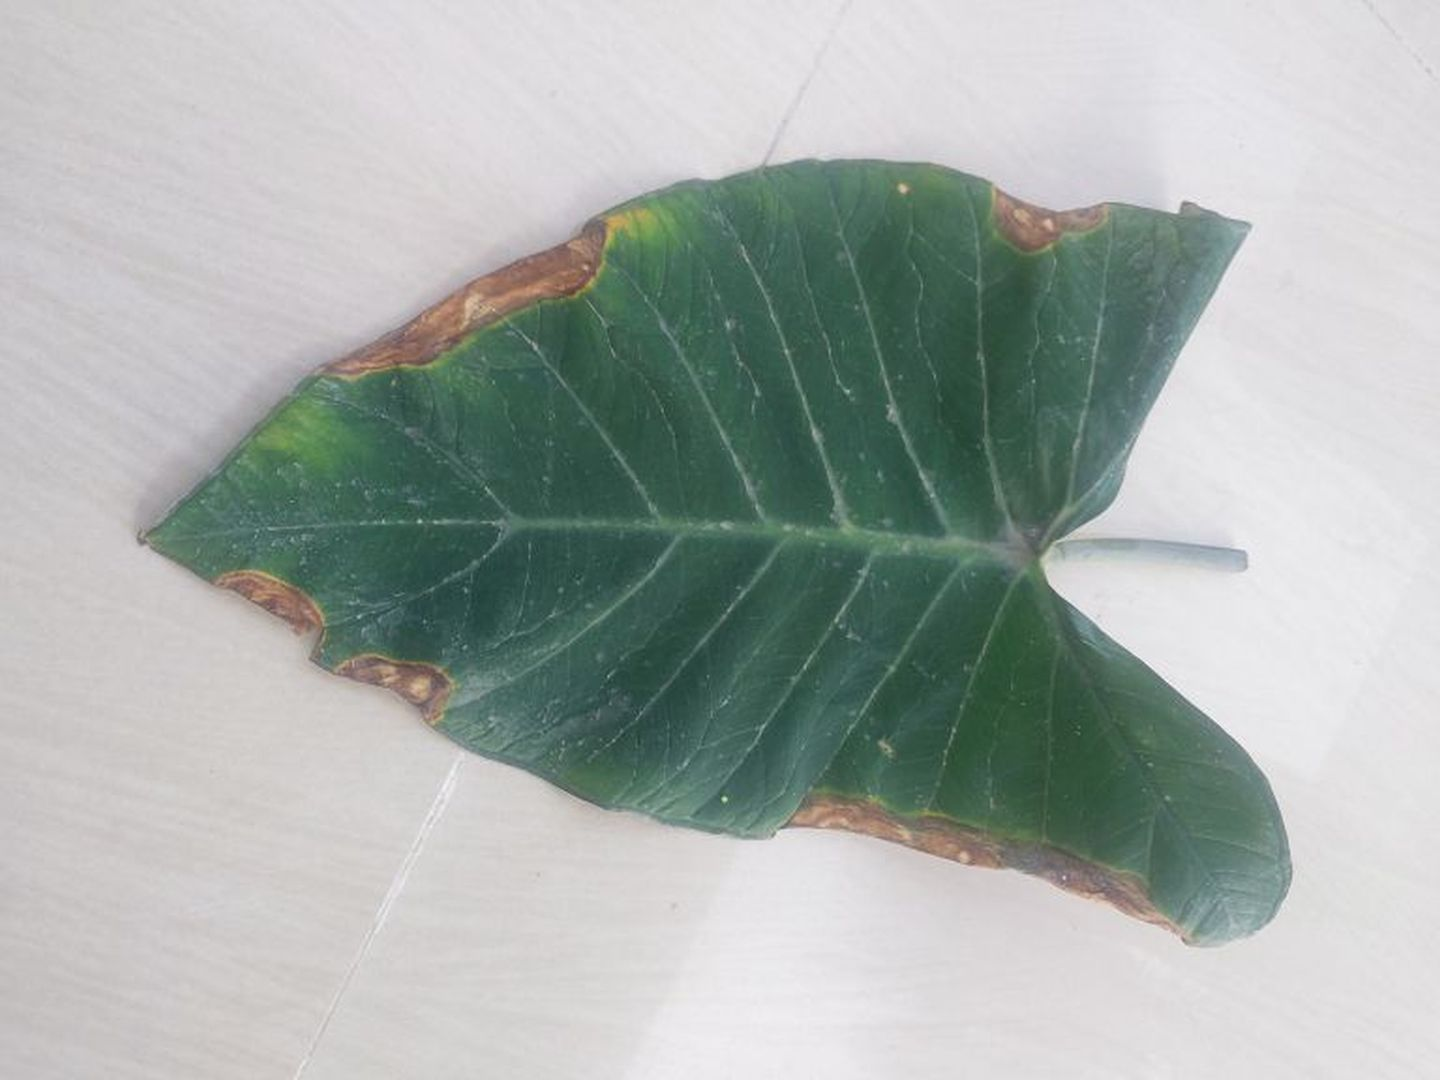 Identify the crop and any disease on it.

taro, leaf blight
